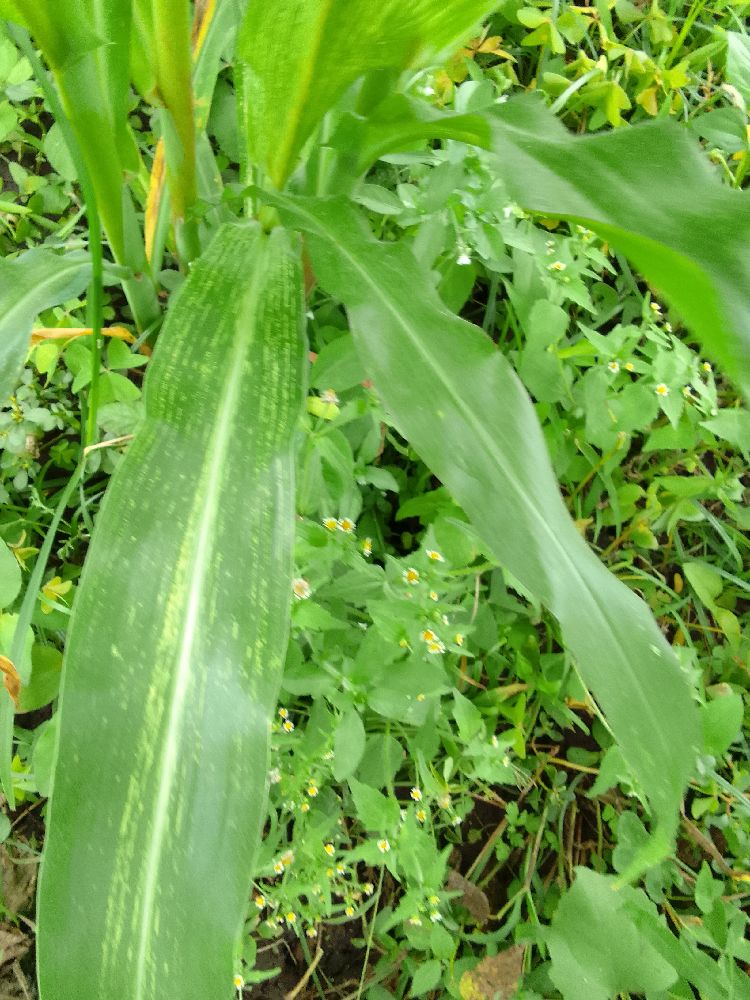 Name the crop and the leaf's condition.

maize, maize streak virus
